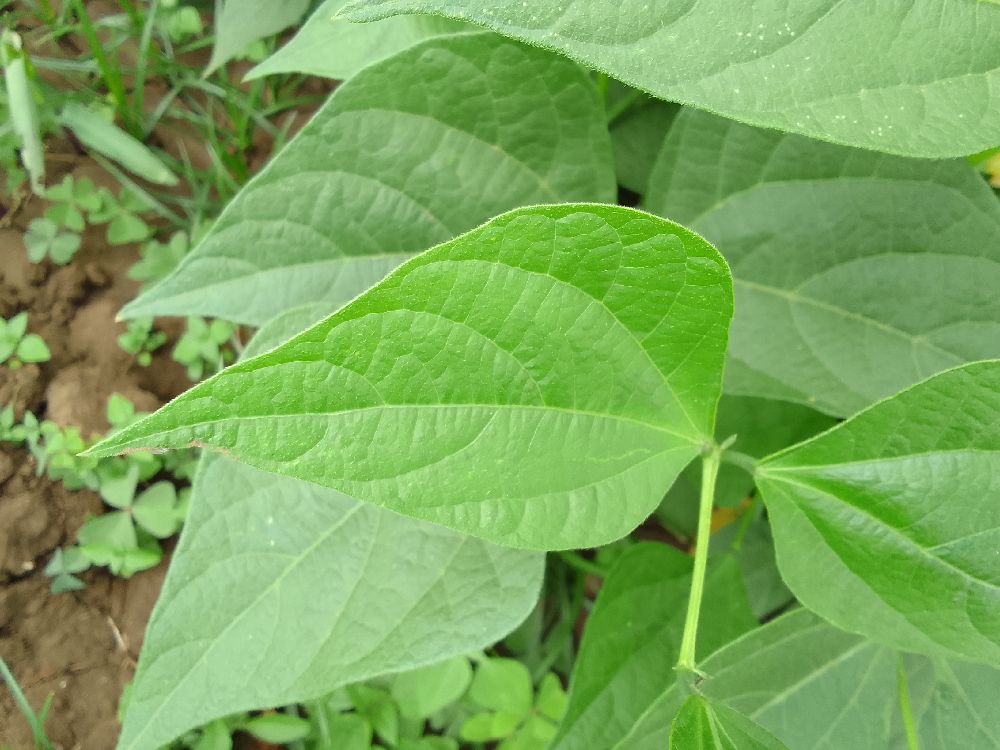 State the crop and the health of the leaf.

common bean, healthy
